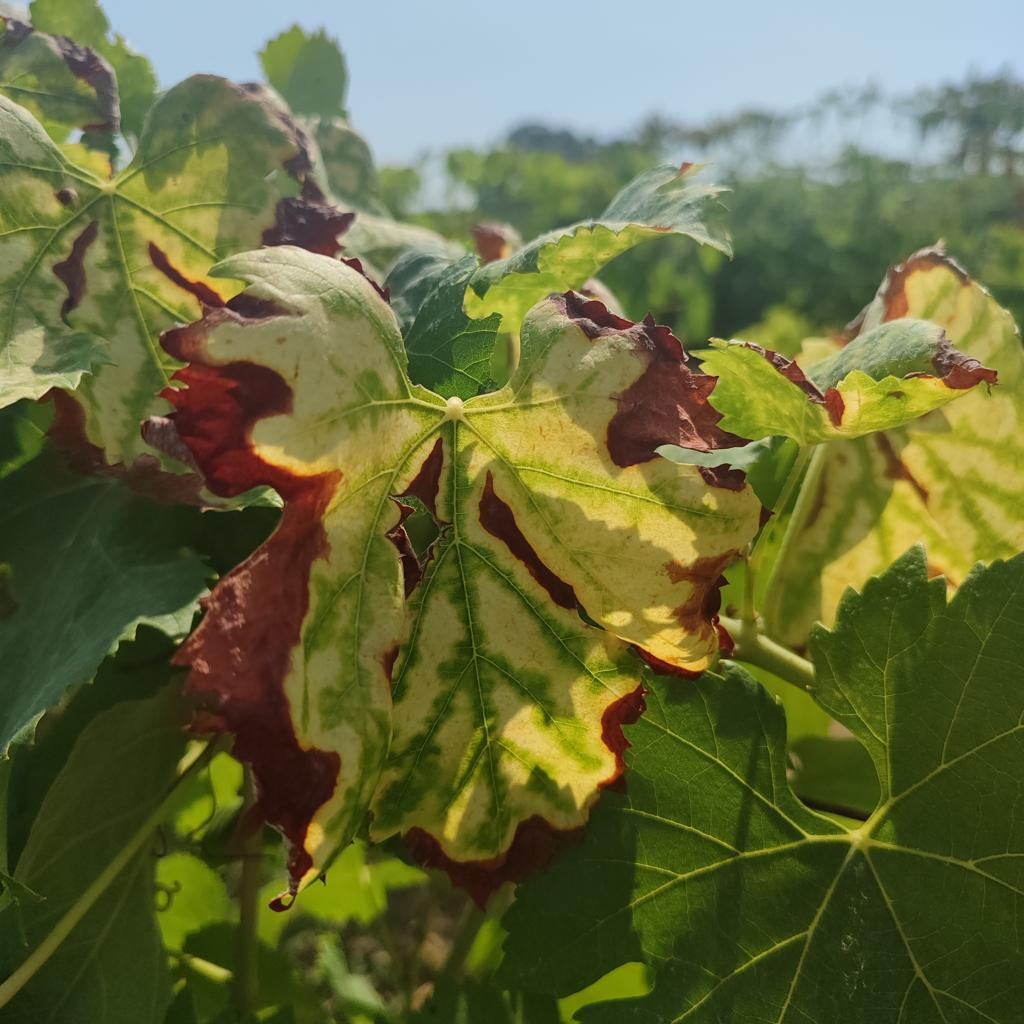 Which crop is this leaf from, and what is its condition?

grapevine, esca complex
